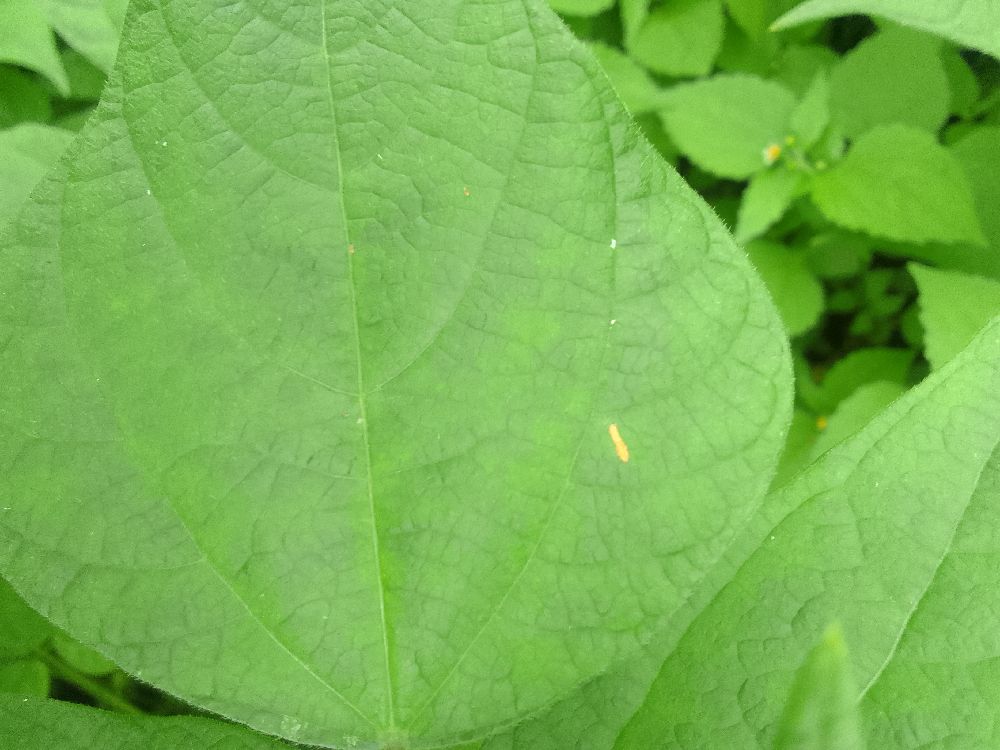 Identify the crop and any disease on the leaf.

common bean, healthy
